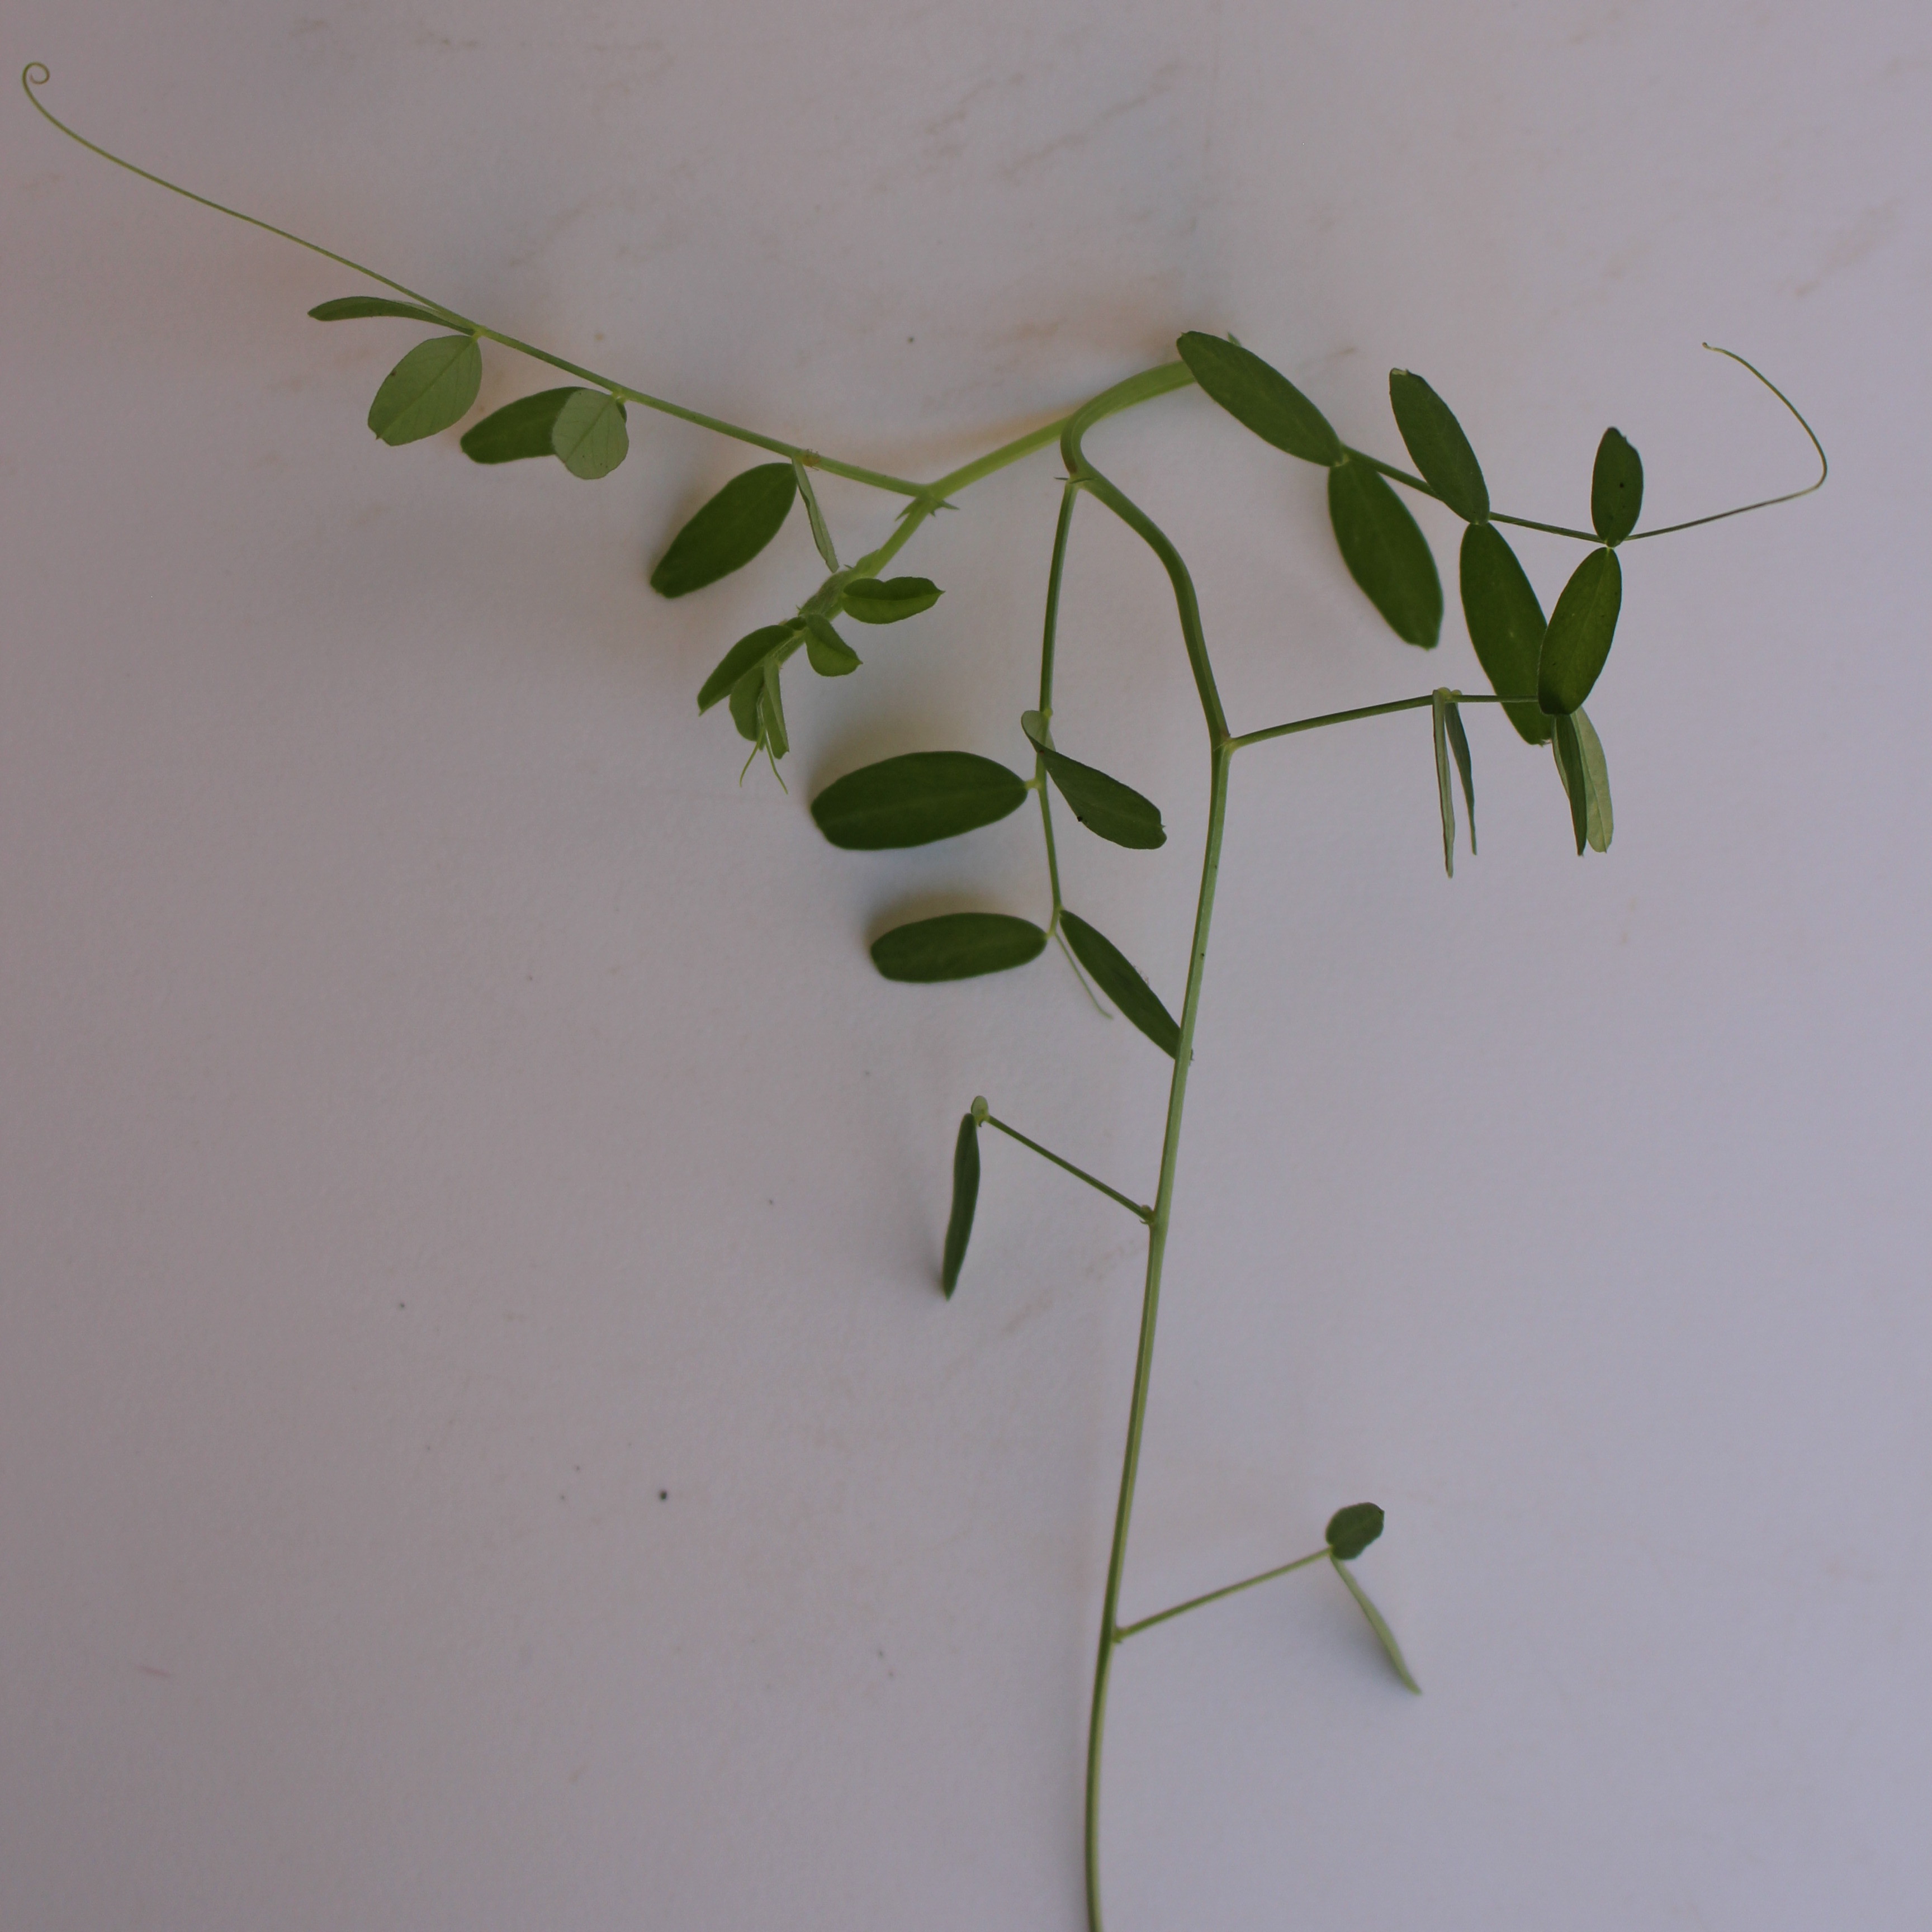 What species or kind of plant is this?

Vicia sativa
